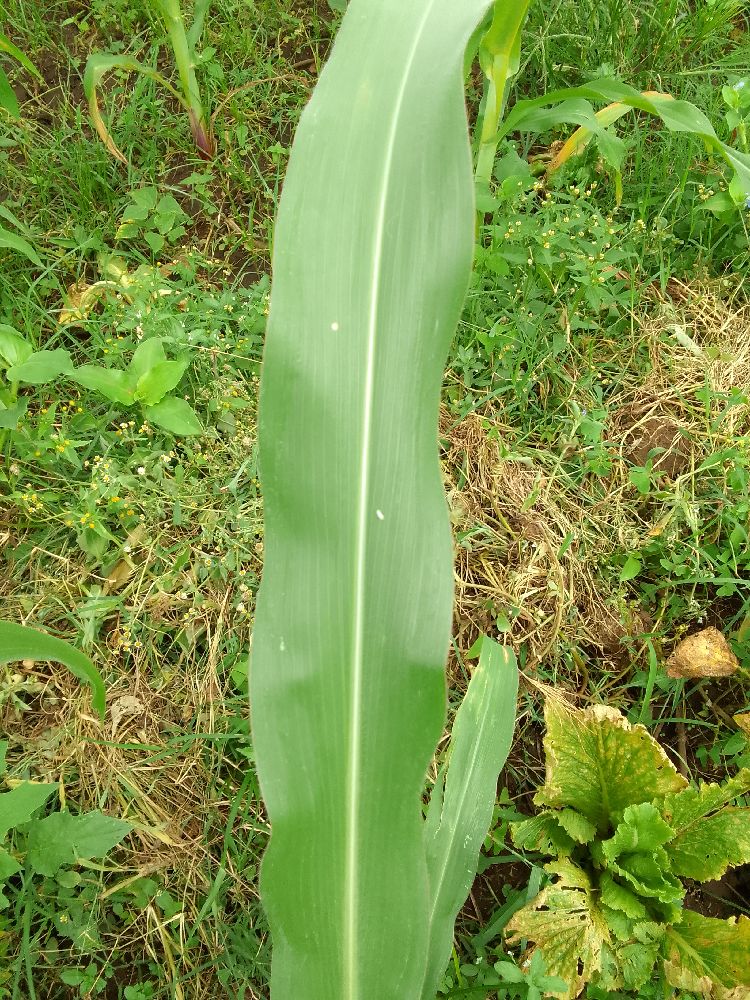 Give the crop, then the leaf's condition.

maize, healthy
